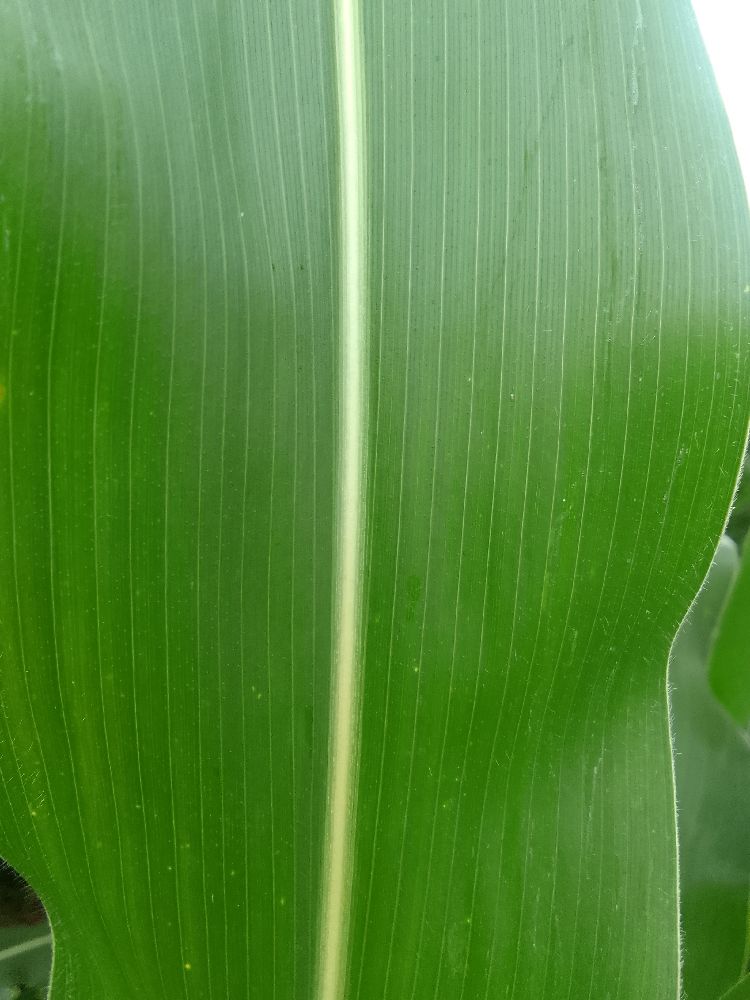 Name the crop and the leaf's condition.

maize, healthy
